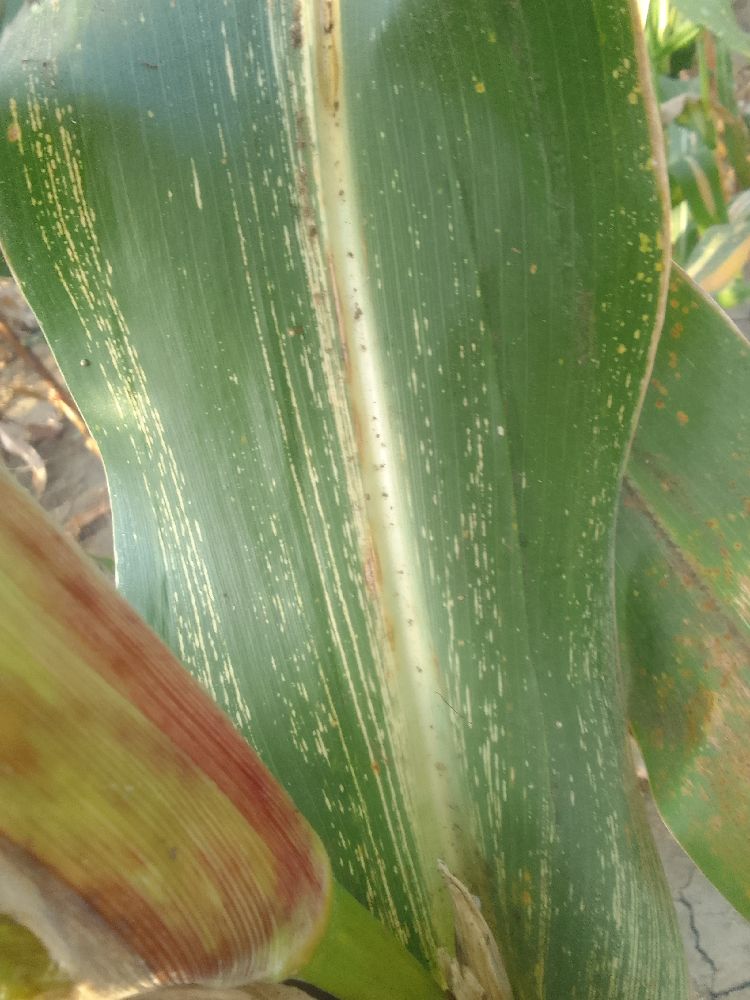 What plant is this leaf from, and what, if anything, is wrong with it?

maize, maize streak virus
